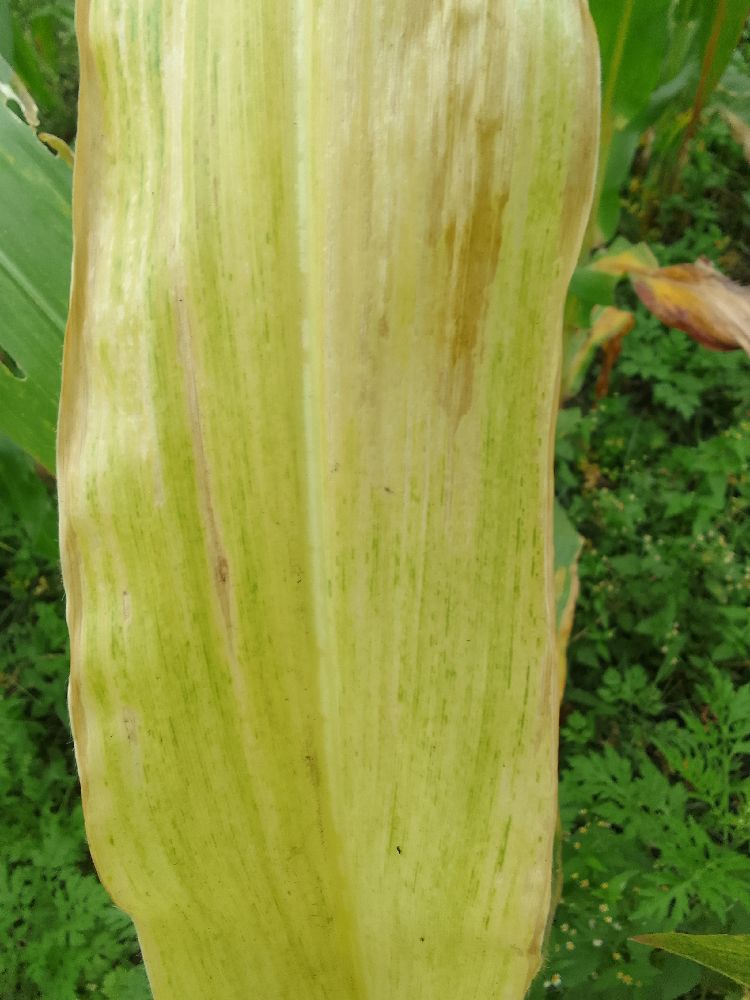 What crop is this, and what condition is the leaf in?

maize, maize lethal necrosis
